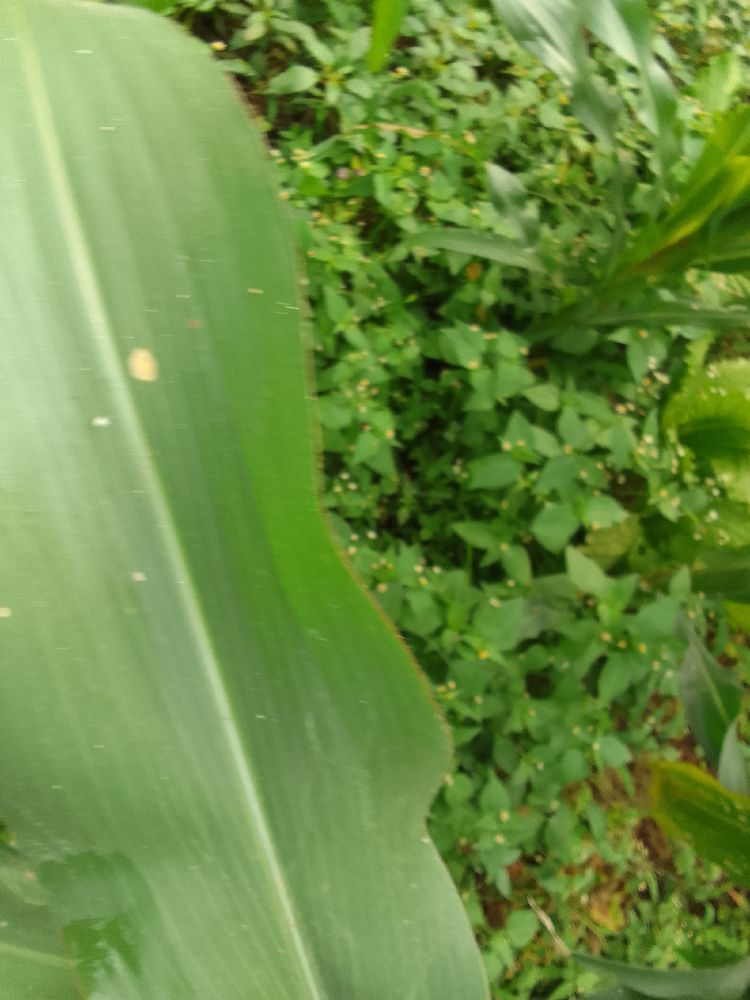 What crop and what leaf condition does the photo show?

maize, healthy
